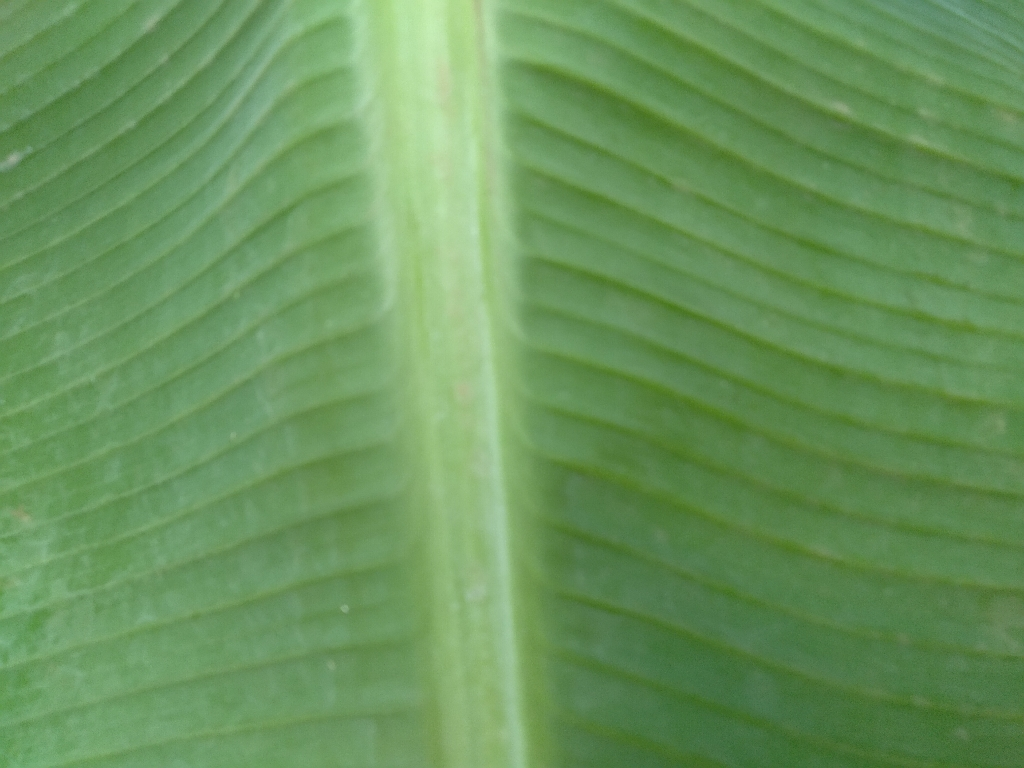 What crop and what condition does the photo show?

banana, healthy
